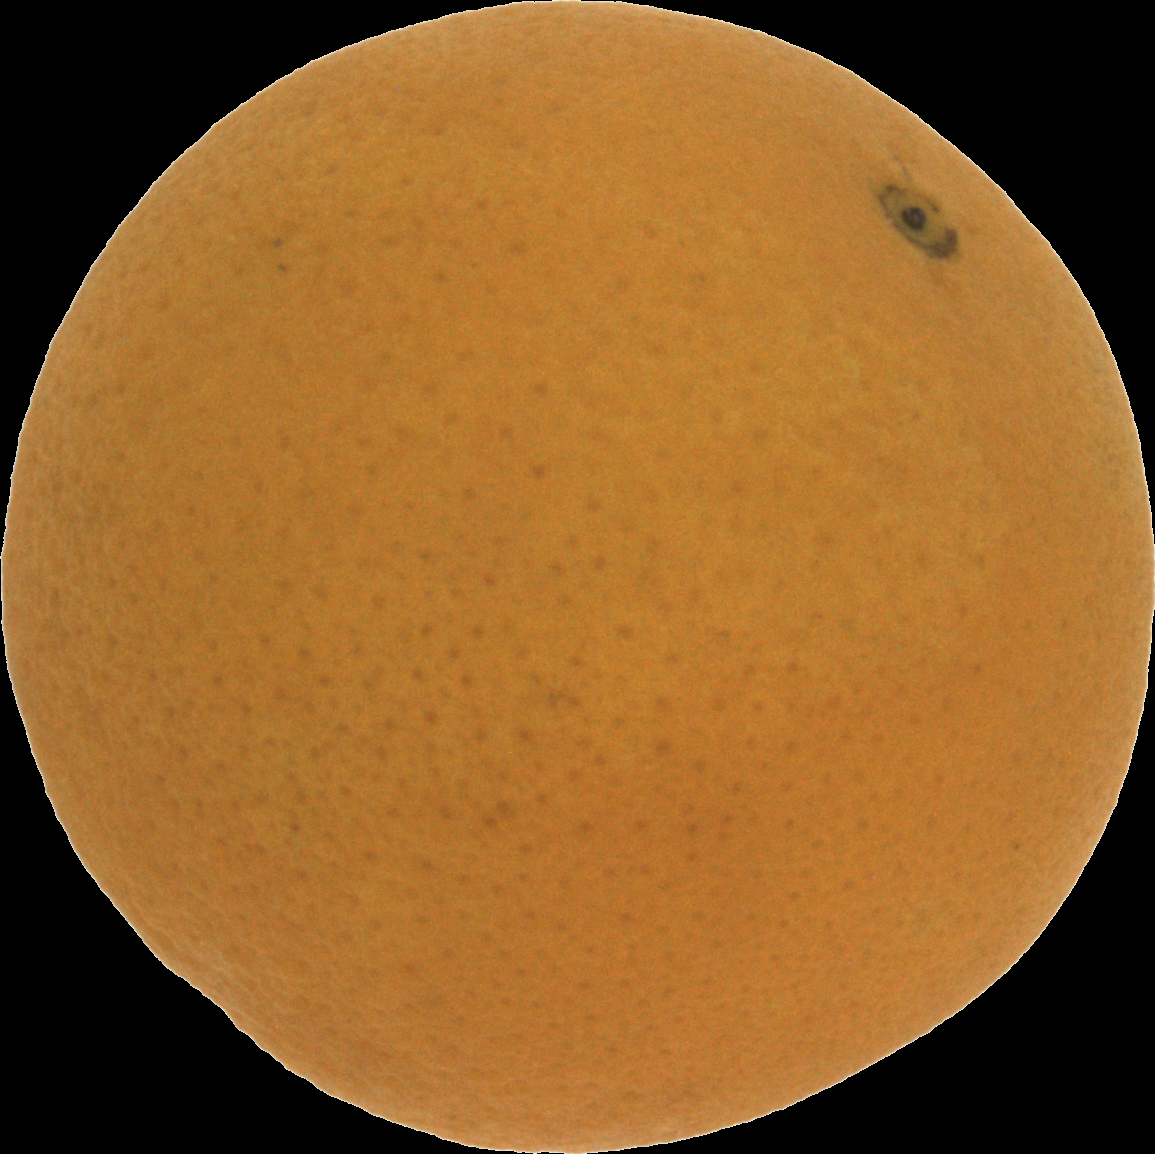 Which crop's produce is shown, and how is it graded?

orange, good
